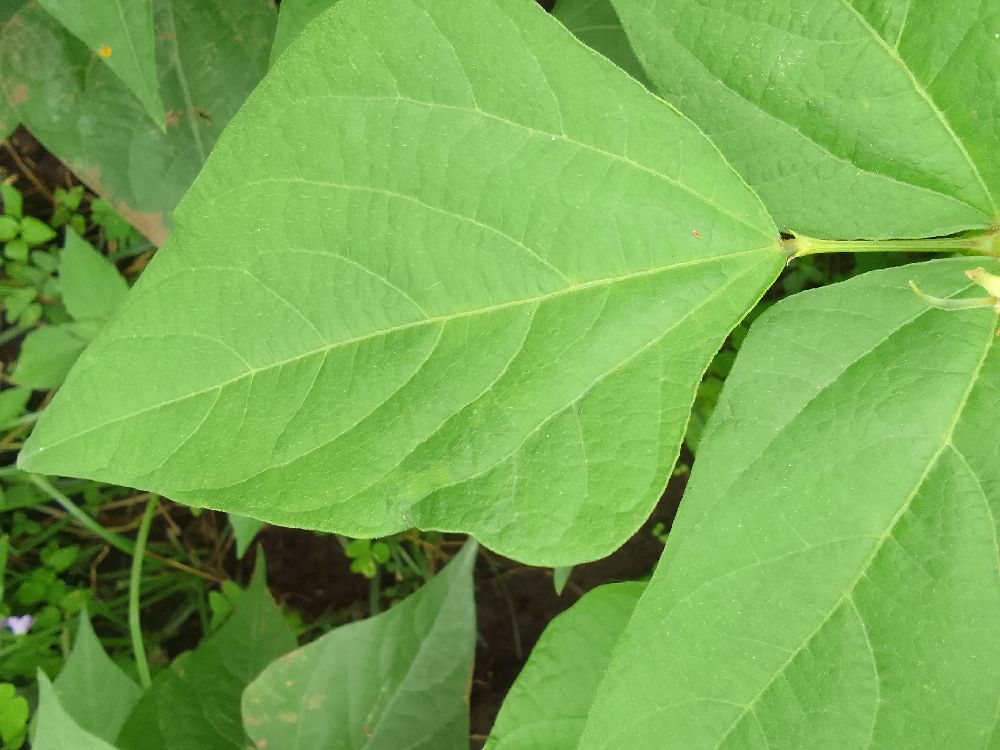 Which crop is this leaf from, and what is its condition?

common bean, healthy
